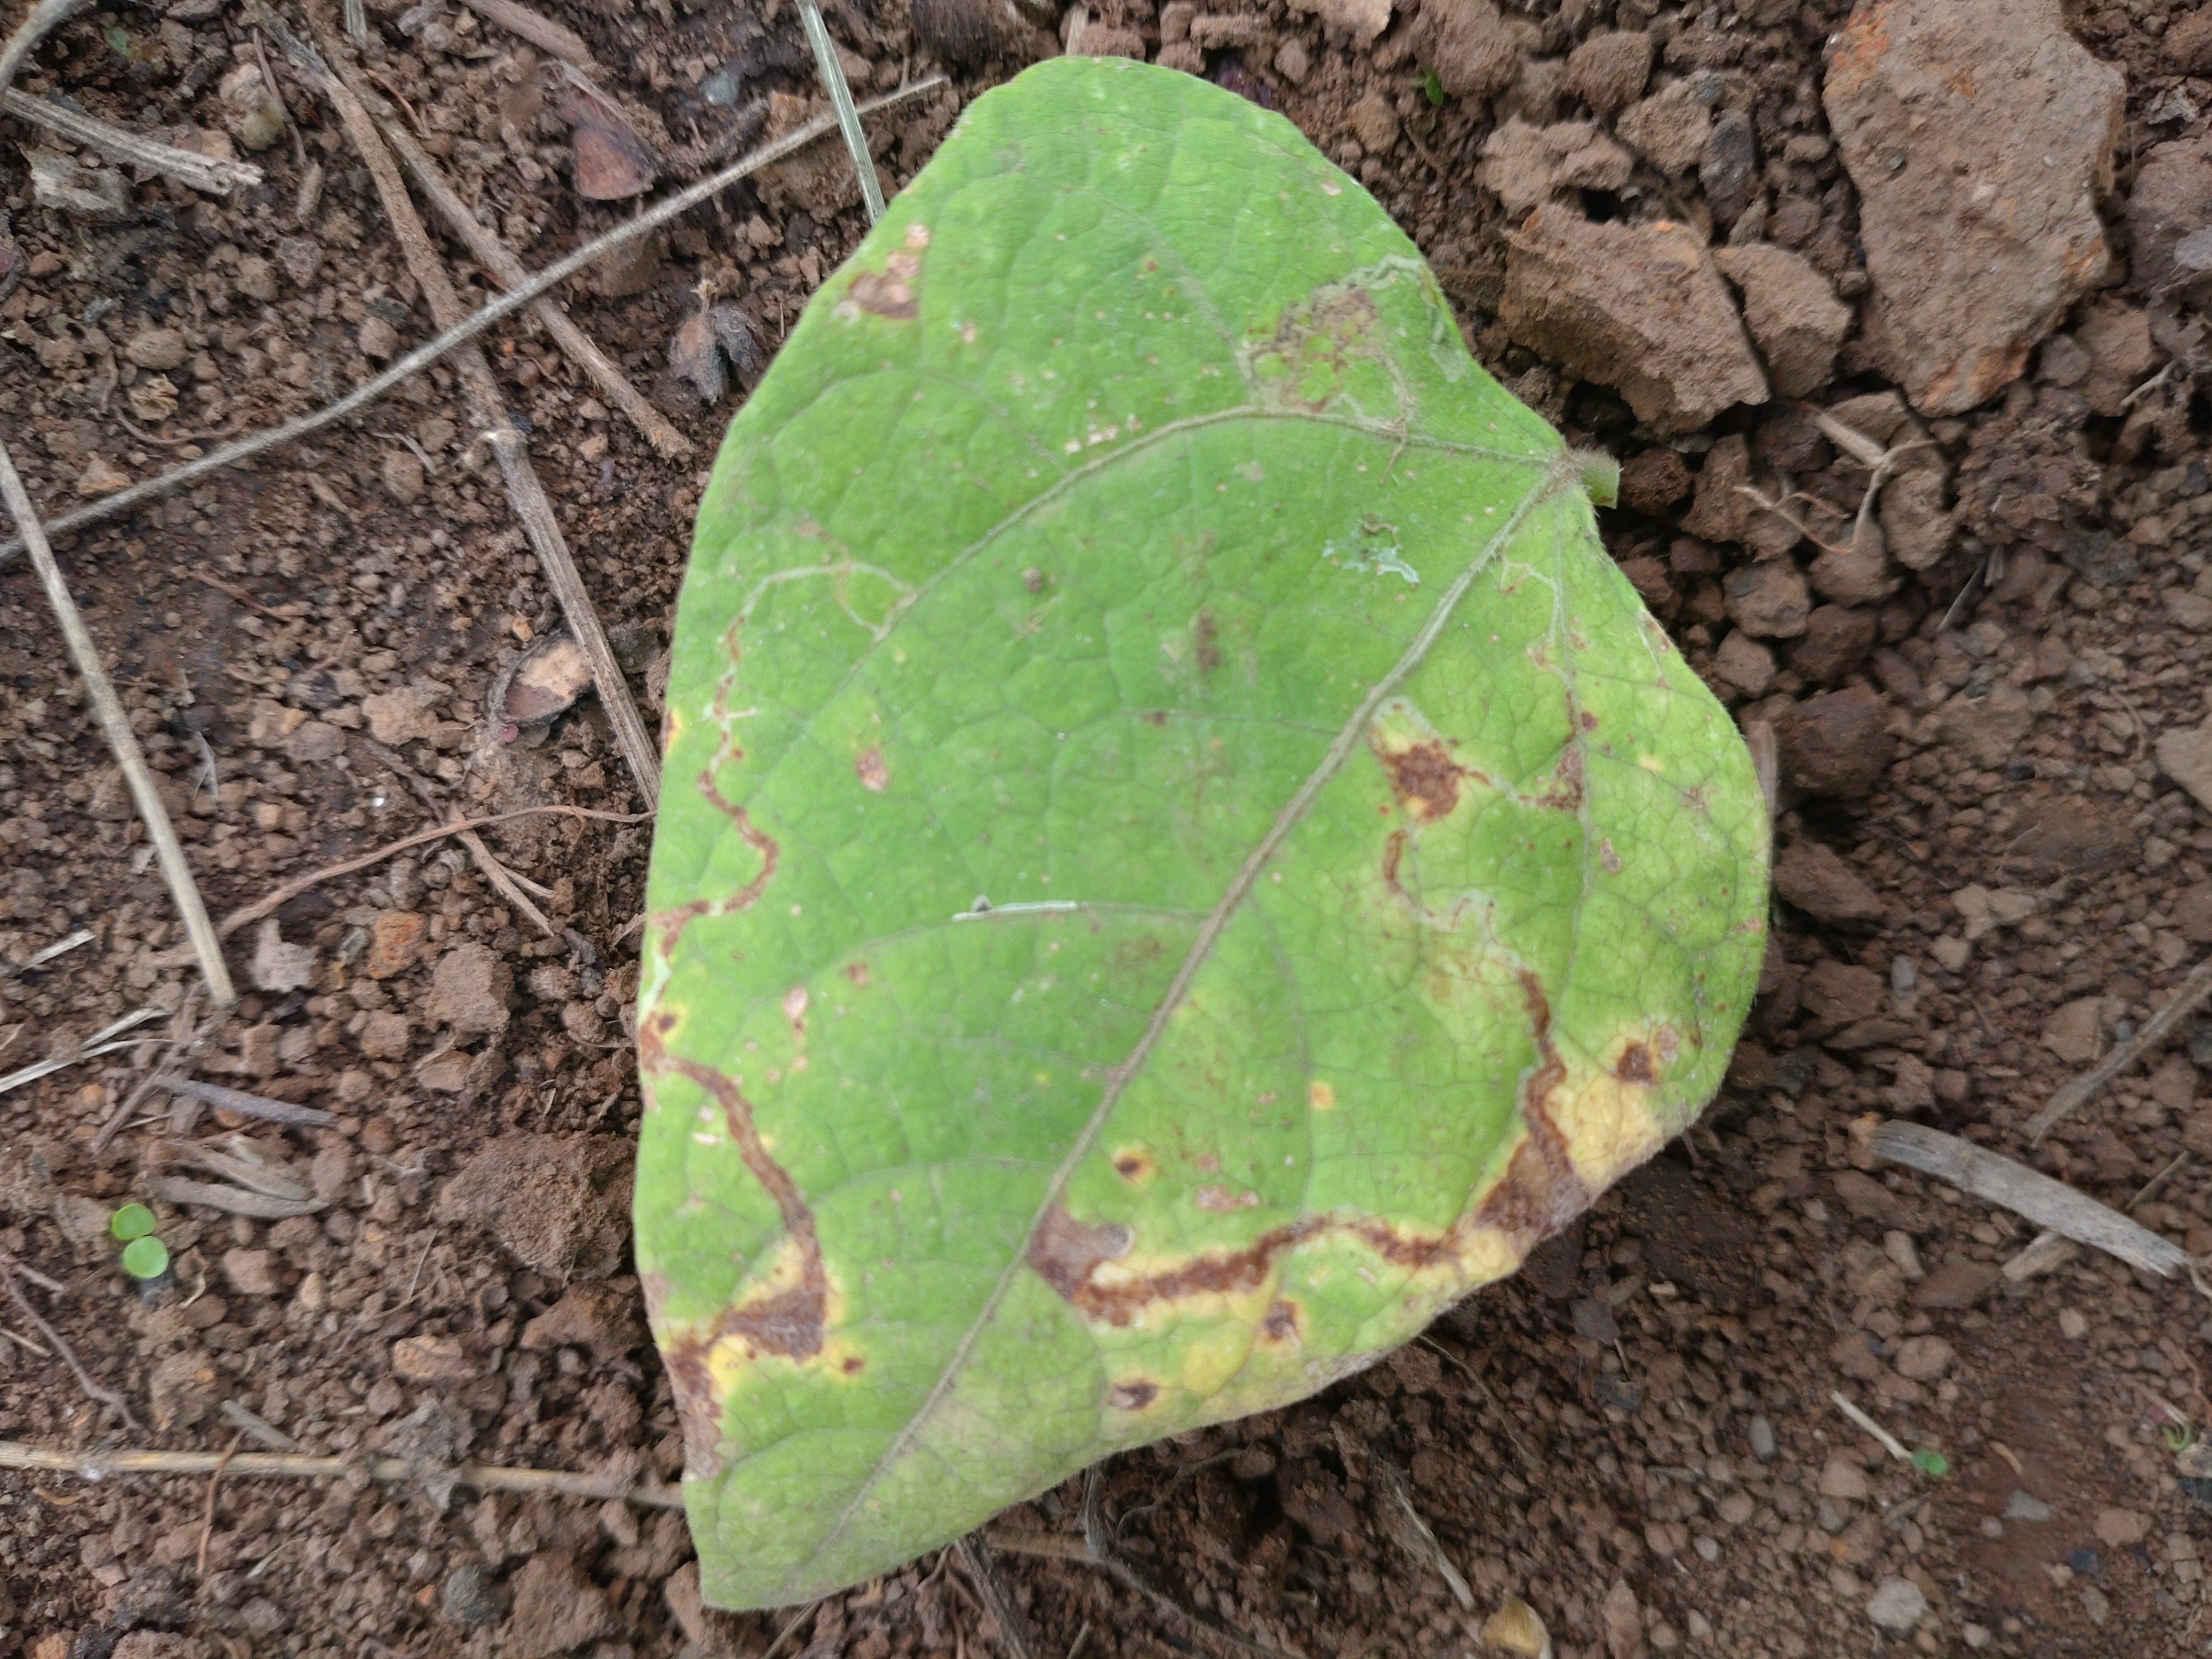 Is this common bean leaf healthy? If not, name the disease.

rust
